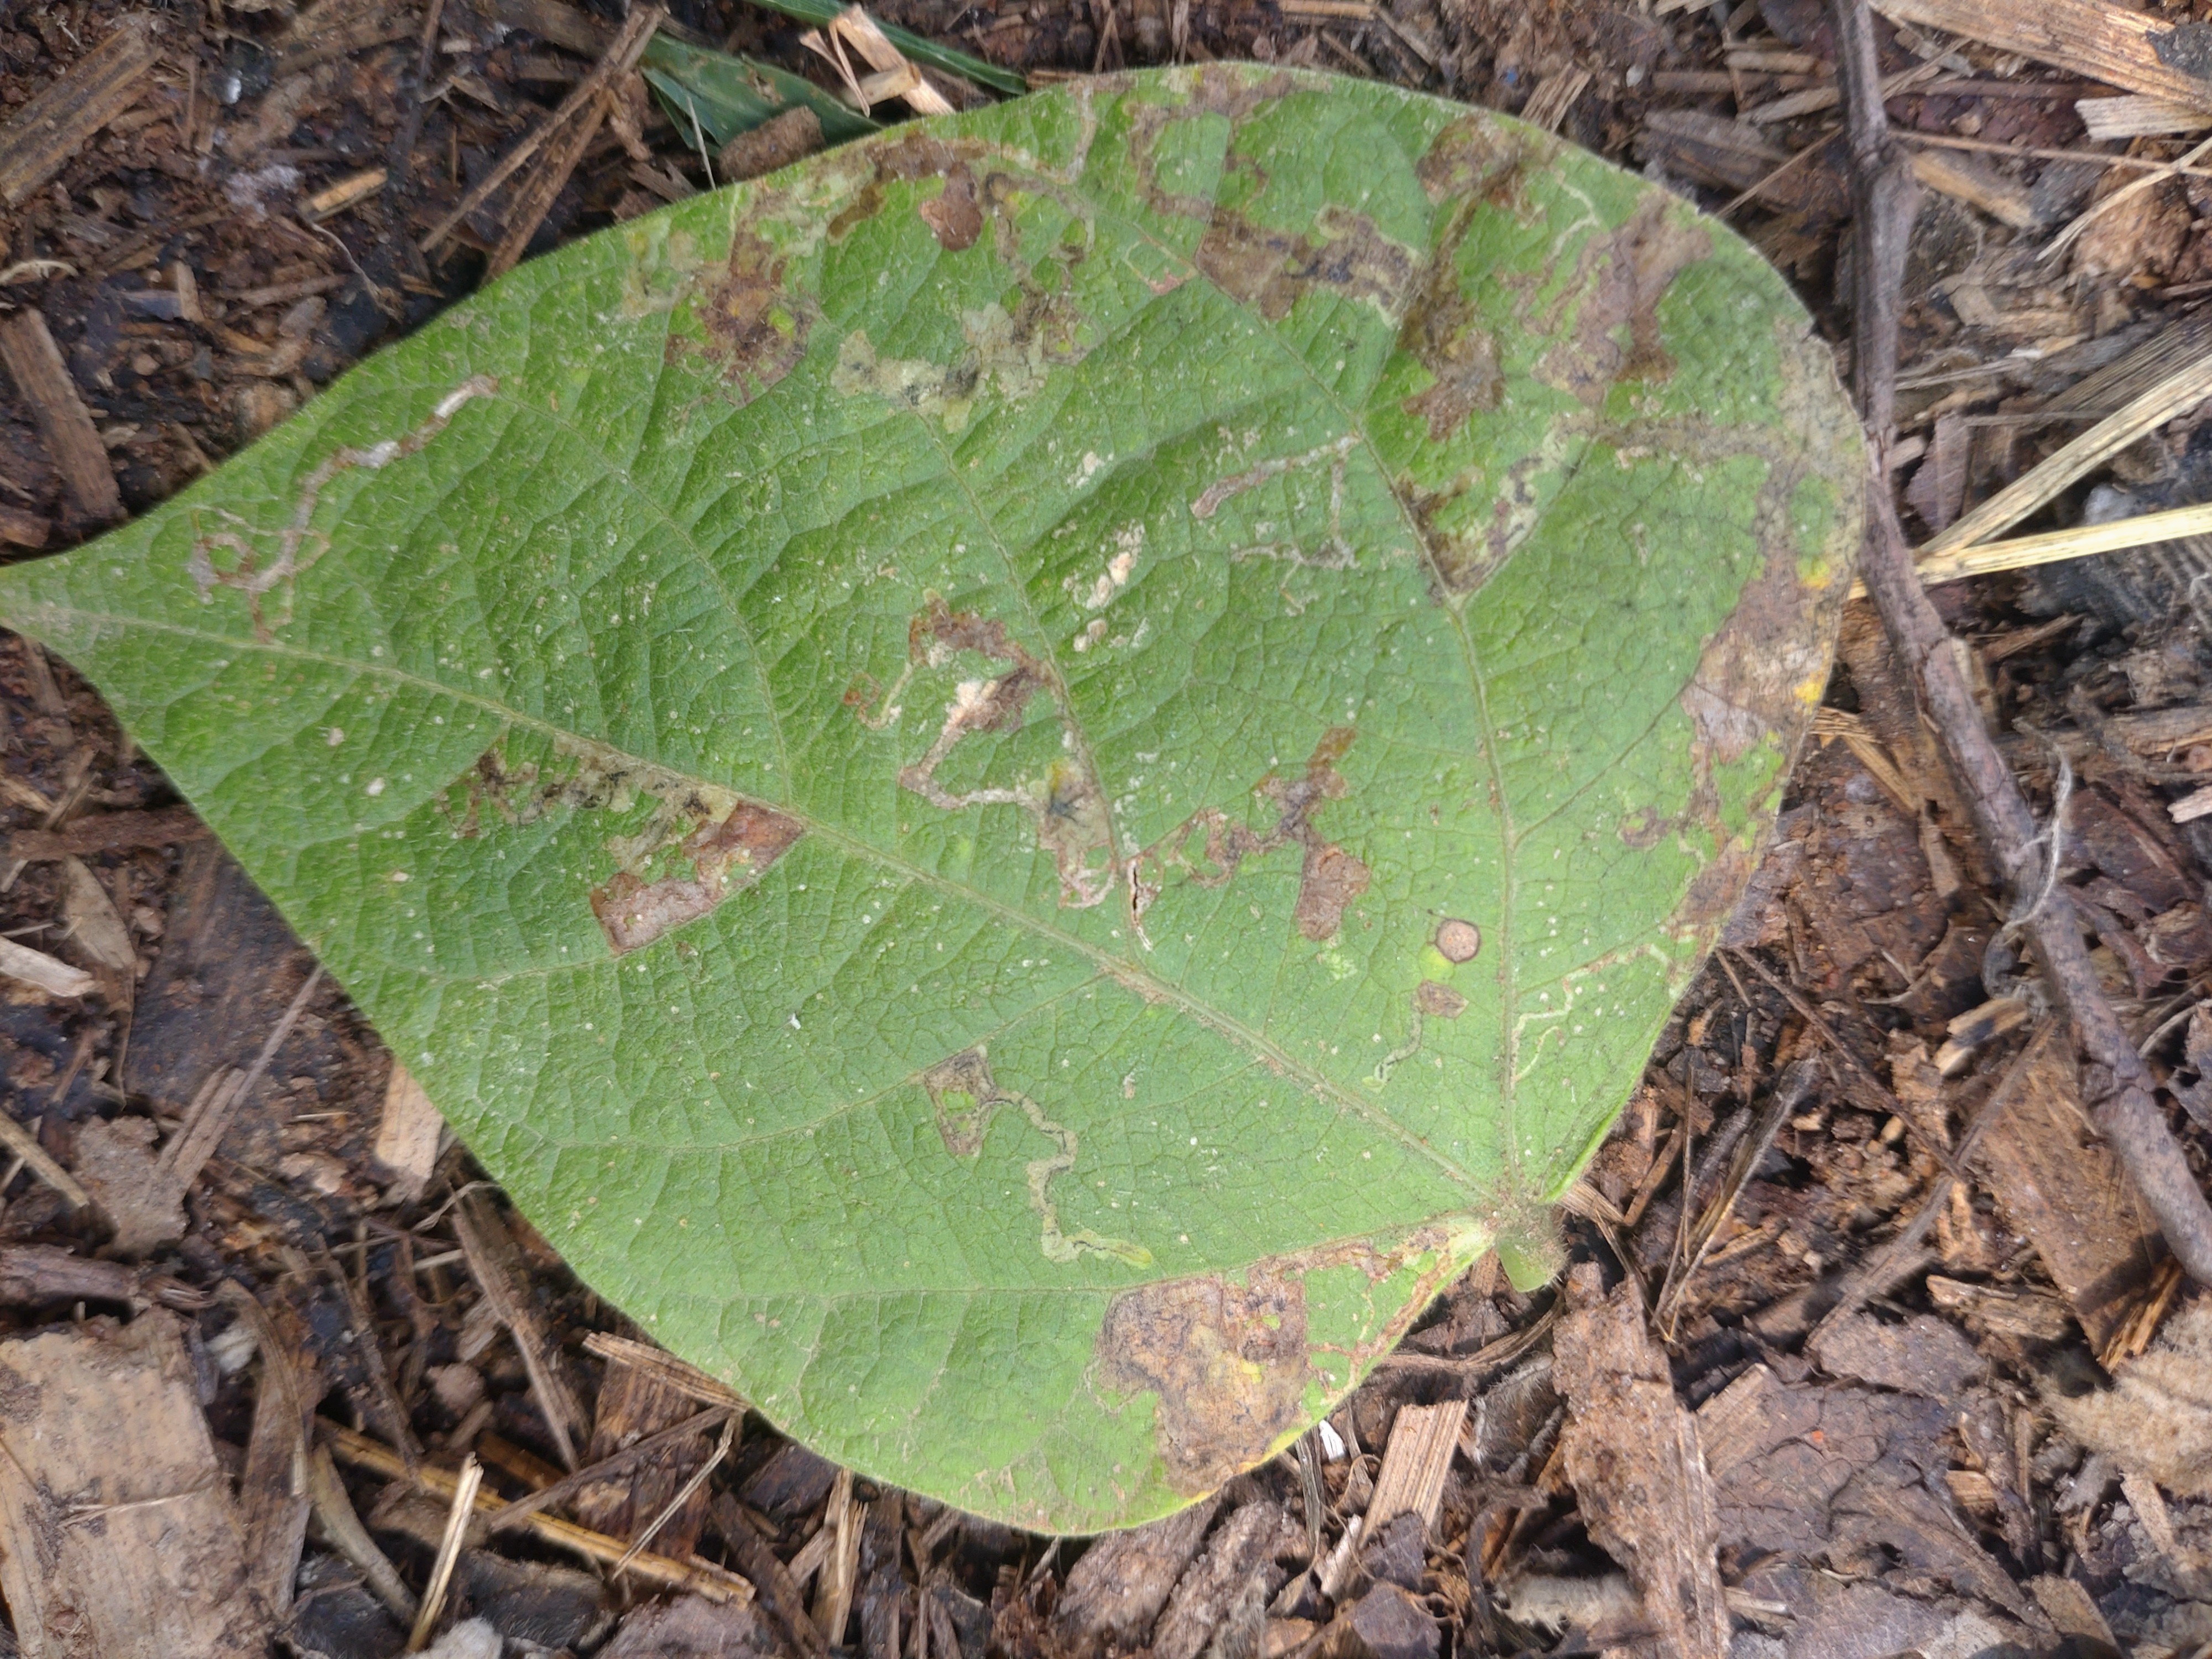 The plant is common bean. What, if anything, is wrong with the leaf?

anthracnose
